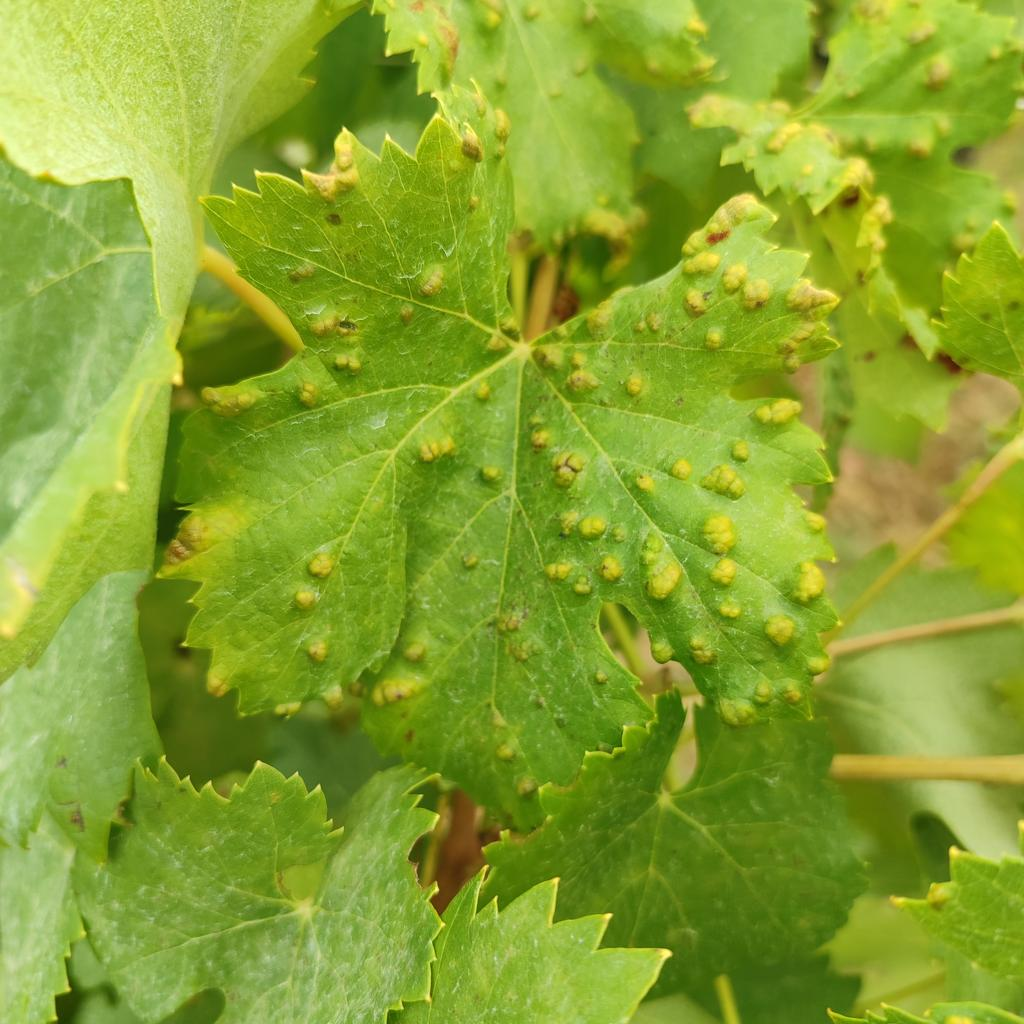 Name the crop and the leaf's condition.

grapevine, erineum mite
